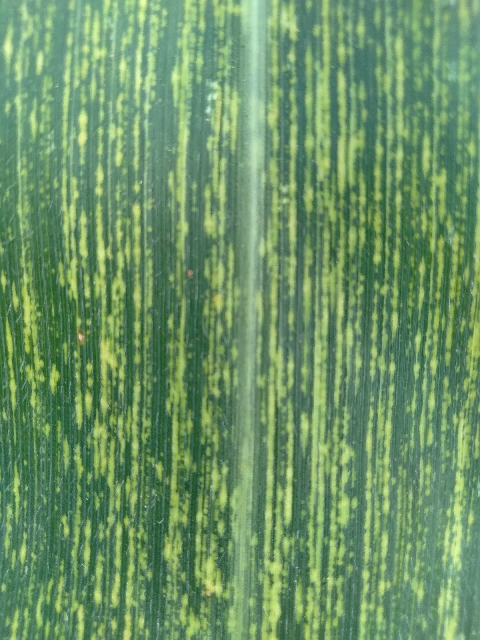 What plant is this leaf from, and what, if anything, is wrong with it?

maize, maize streak virus
